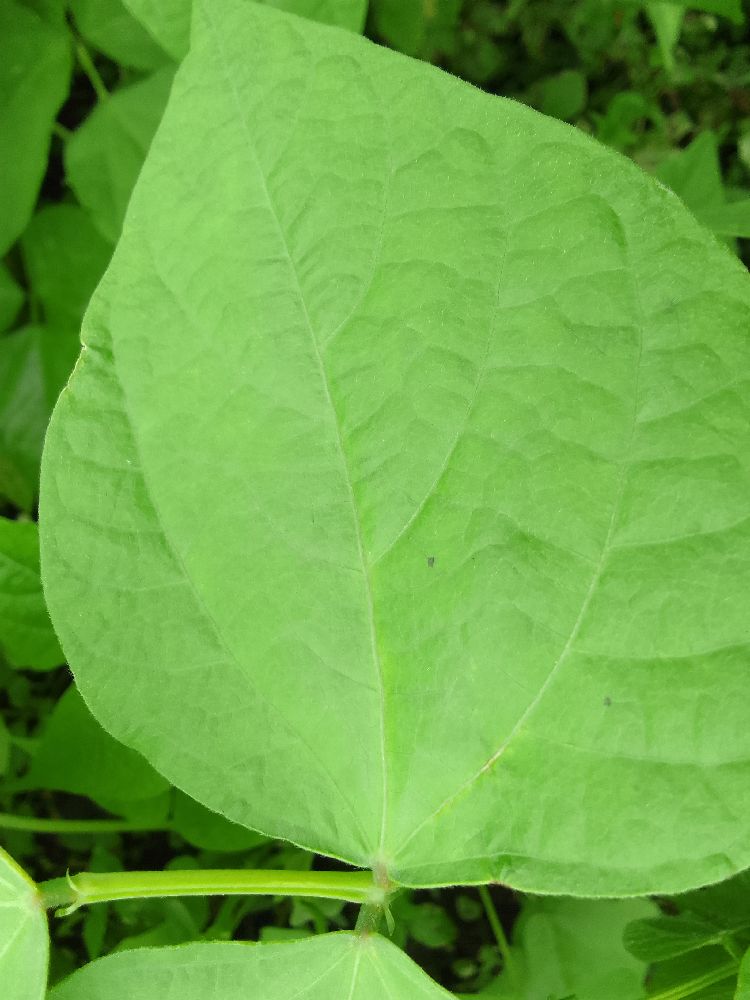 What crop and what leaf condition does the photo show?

common bean, healthy
